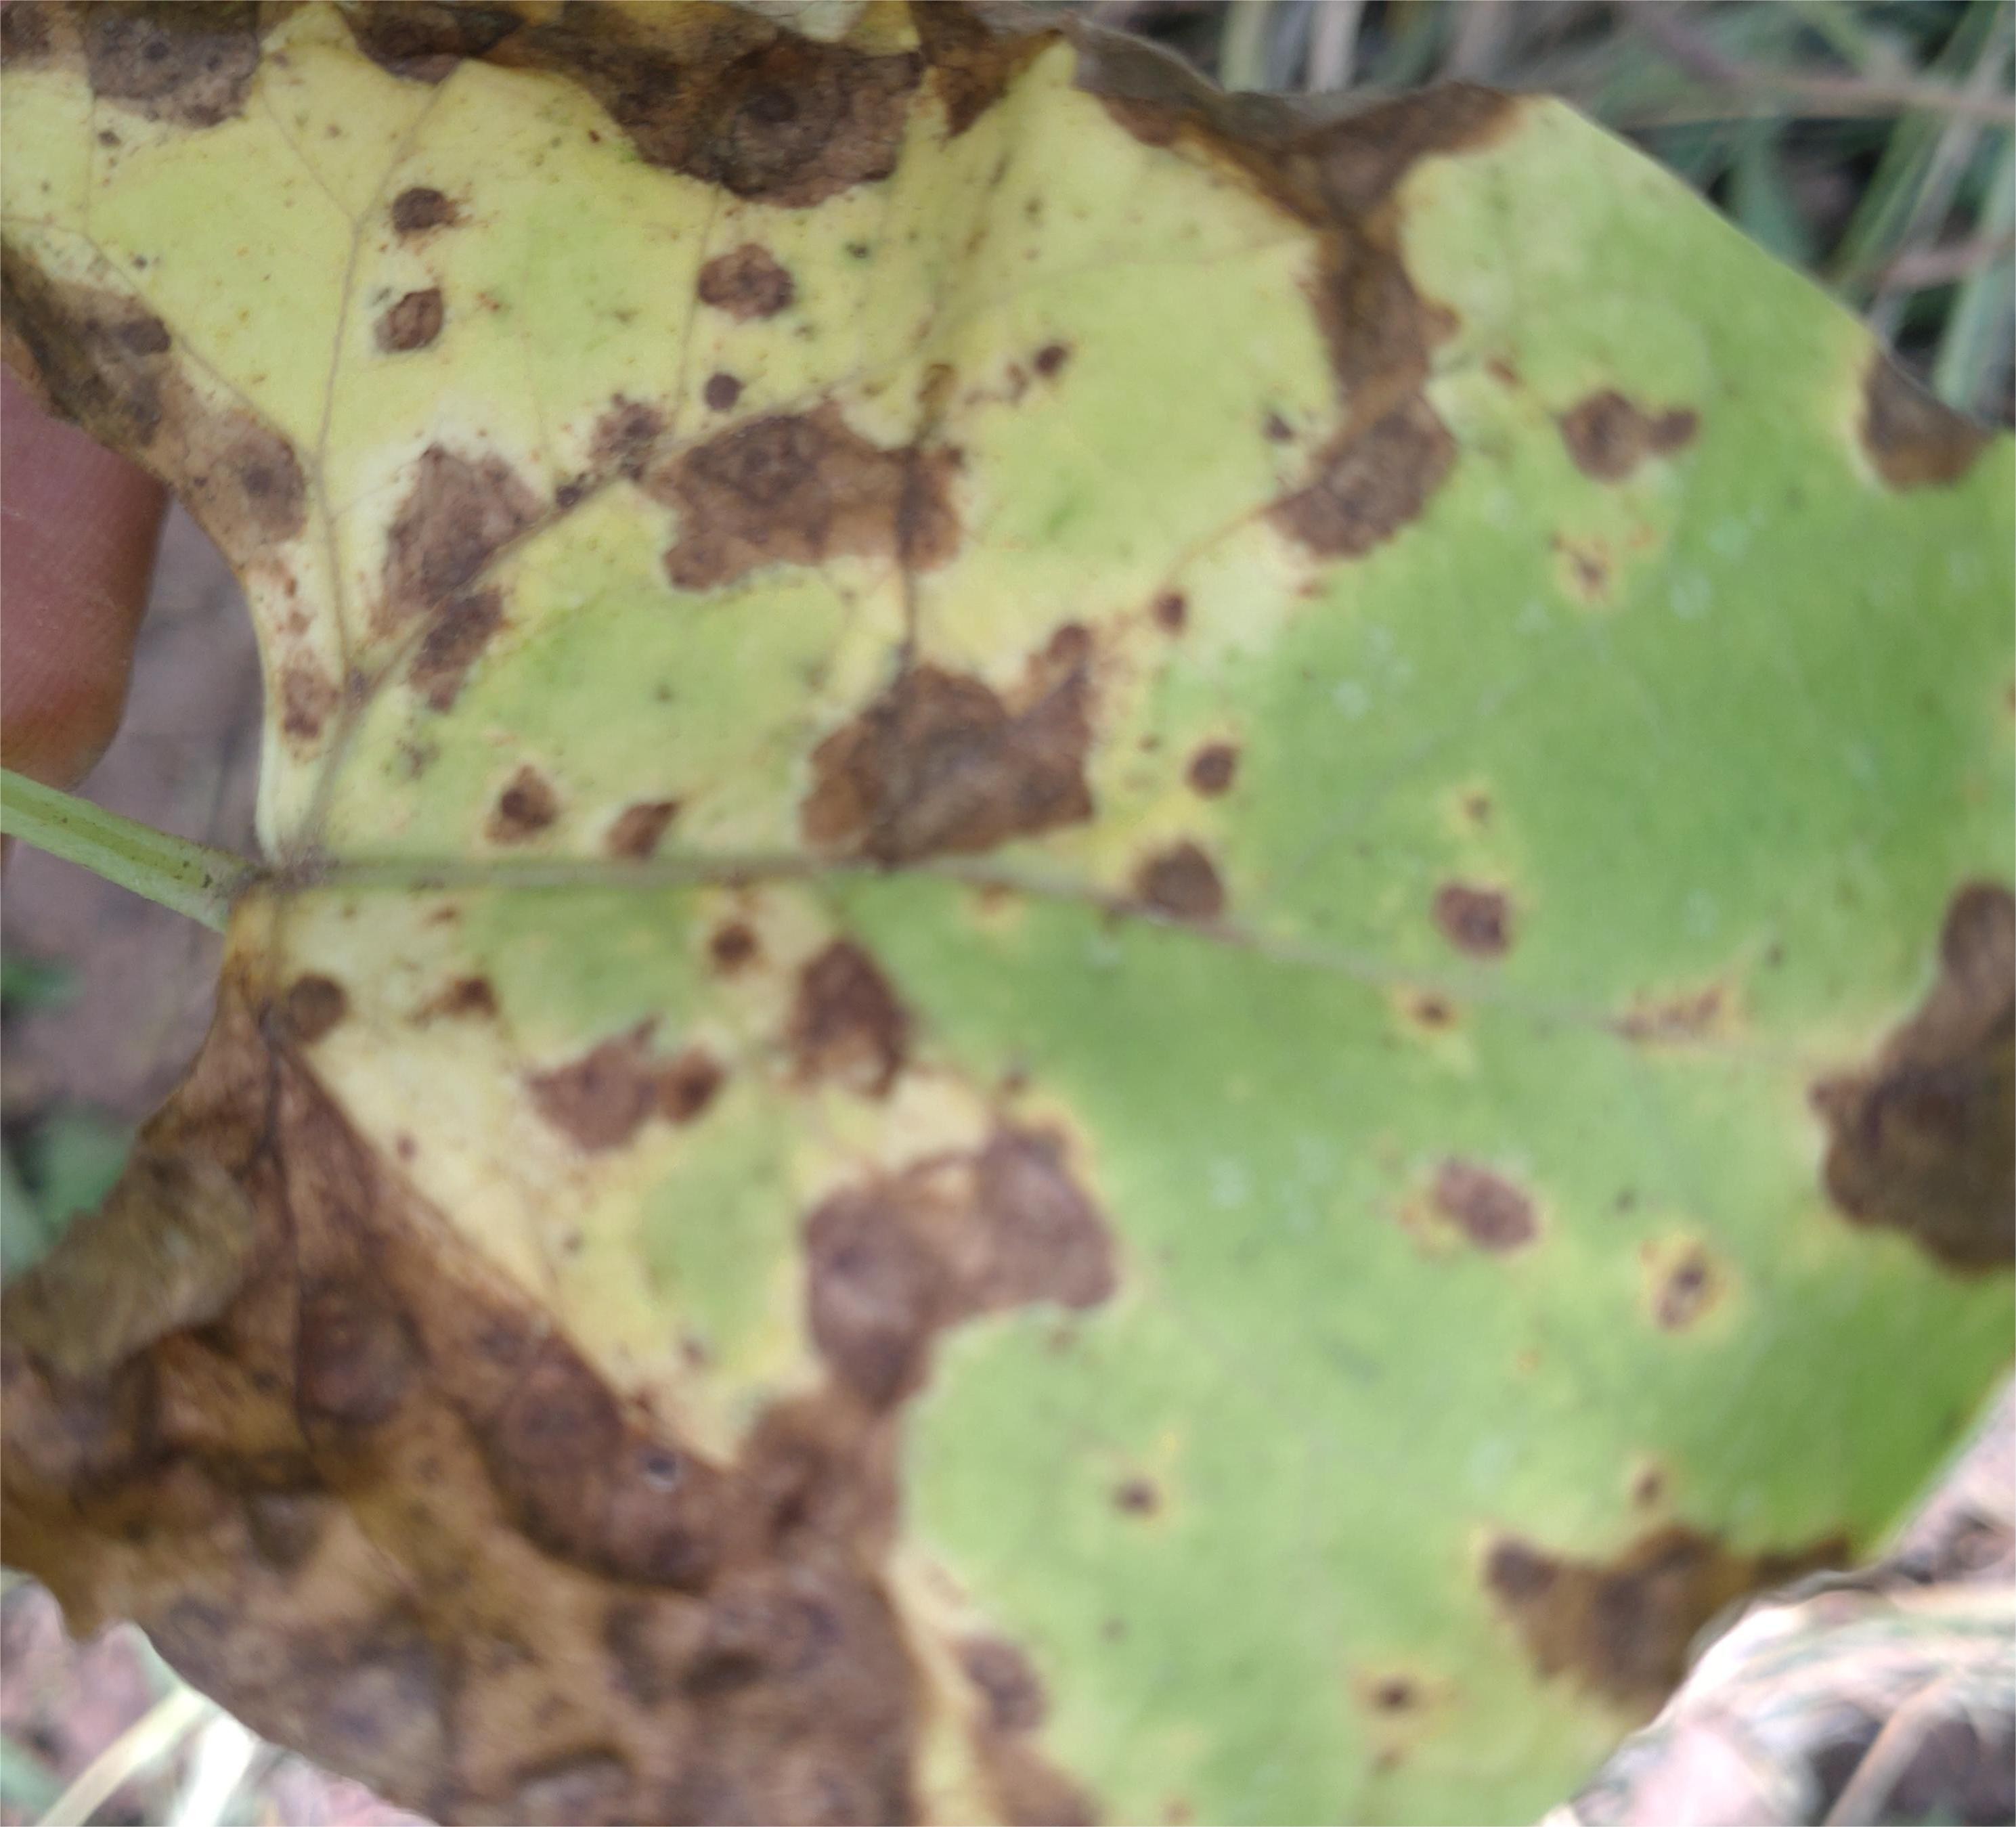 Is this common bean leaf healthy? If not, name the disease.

anthracnose
